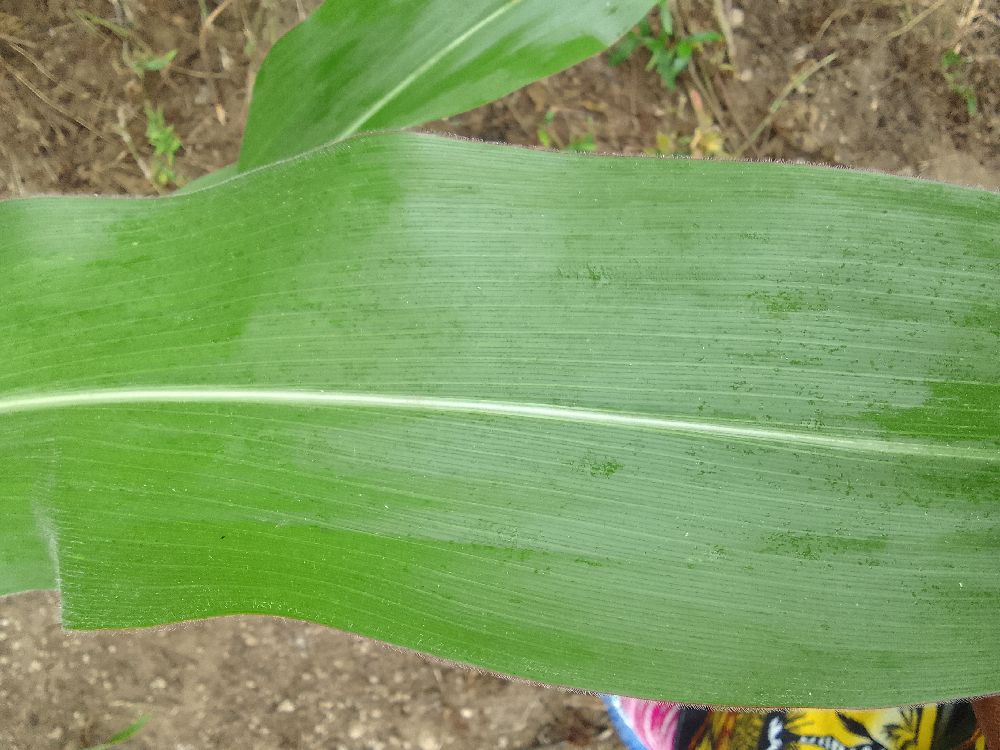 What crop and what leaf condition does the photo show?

maize, healthy
